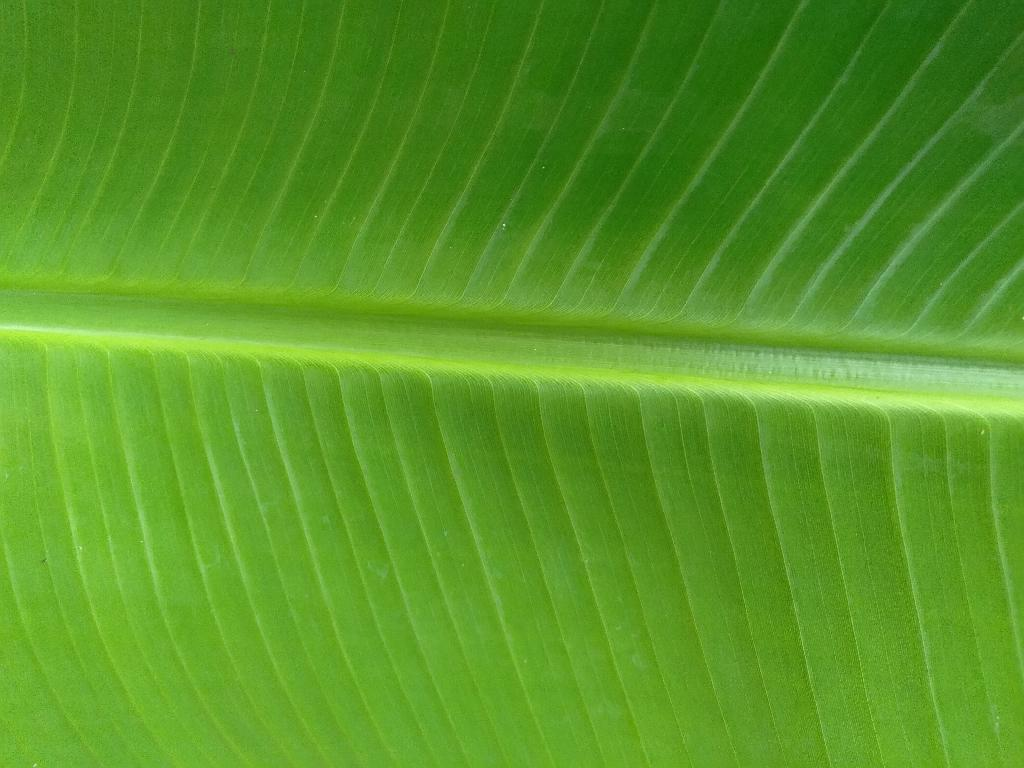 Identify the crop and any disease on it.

banana, healthy
